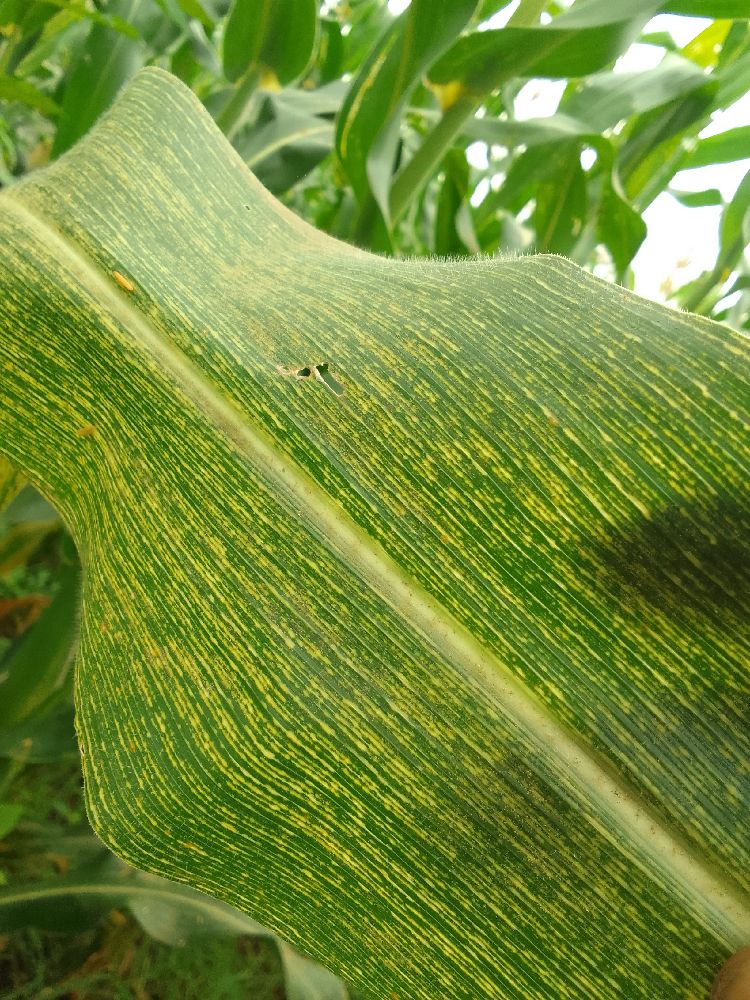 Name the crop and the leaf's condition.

maize, maize streak virus
